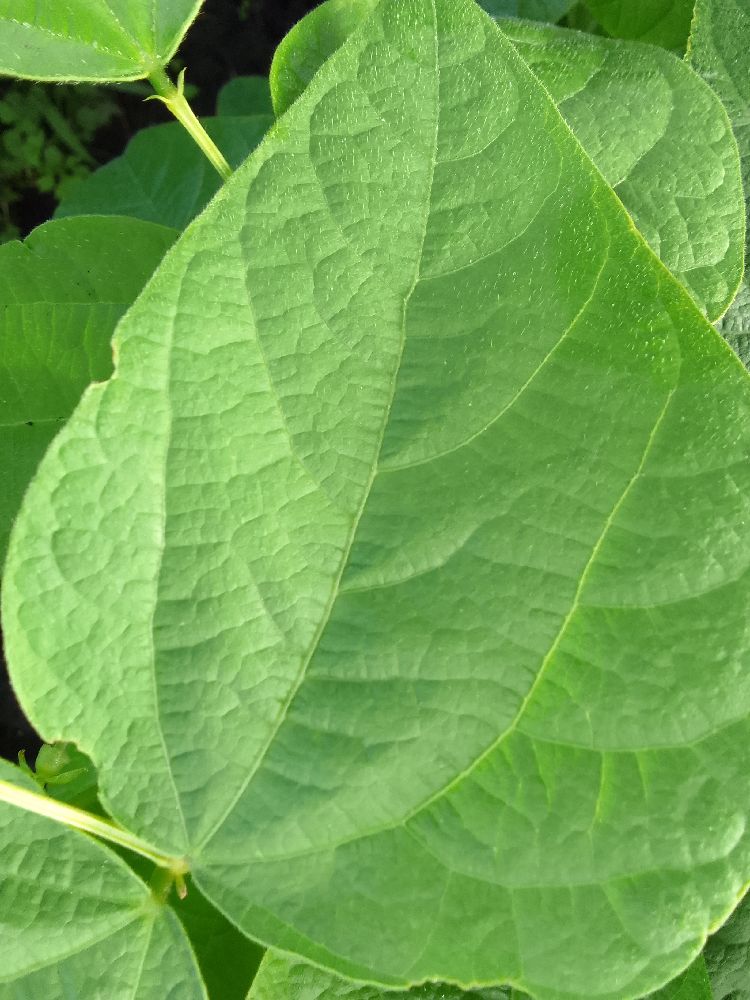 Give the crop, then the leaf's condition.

common bean, healthy
